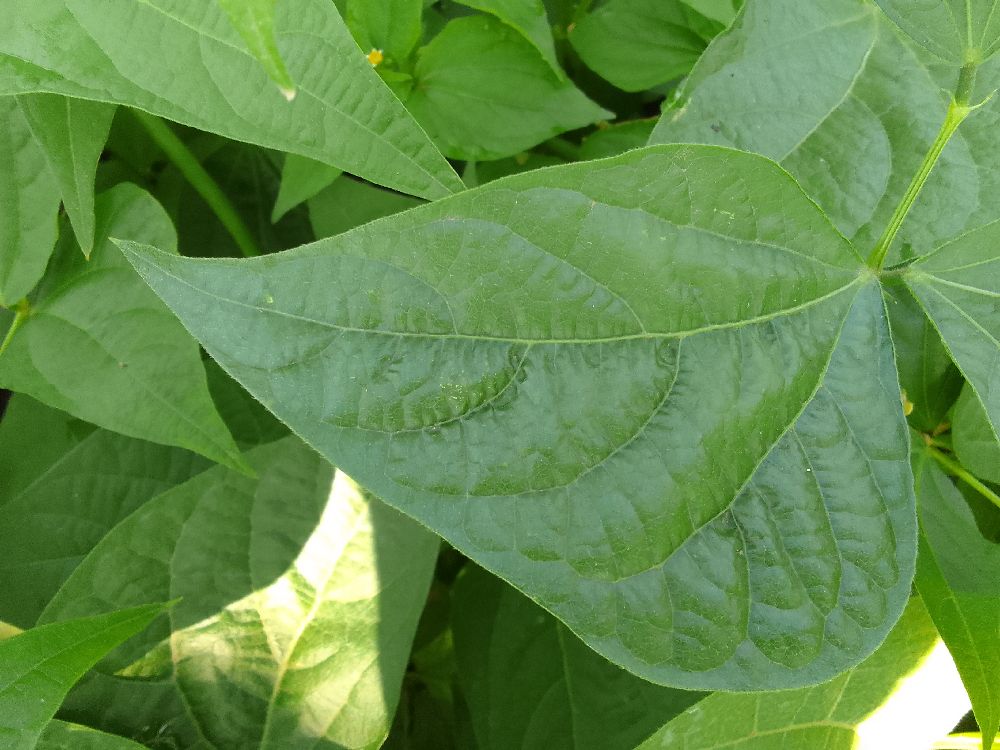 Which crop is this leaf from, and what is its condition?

common bean, healthy
